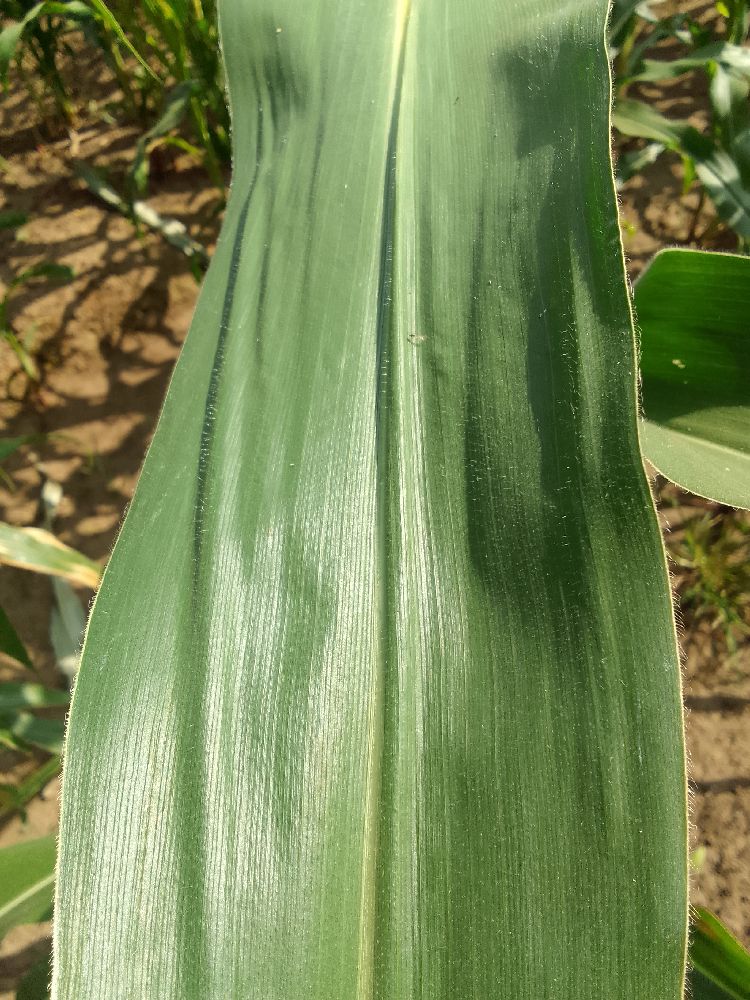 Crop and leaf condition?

maize, healthy
